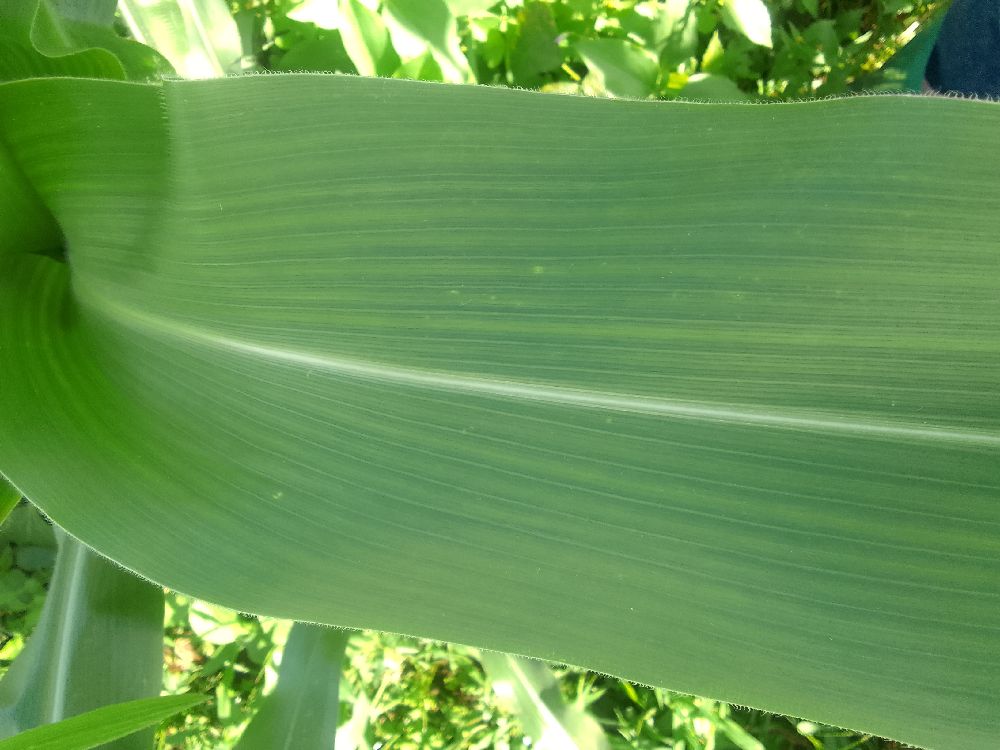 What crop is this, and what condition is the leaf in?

maize, healthy
